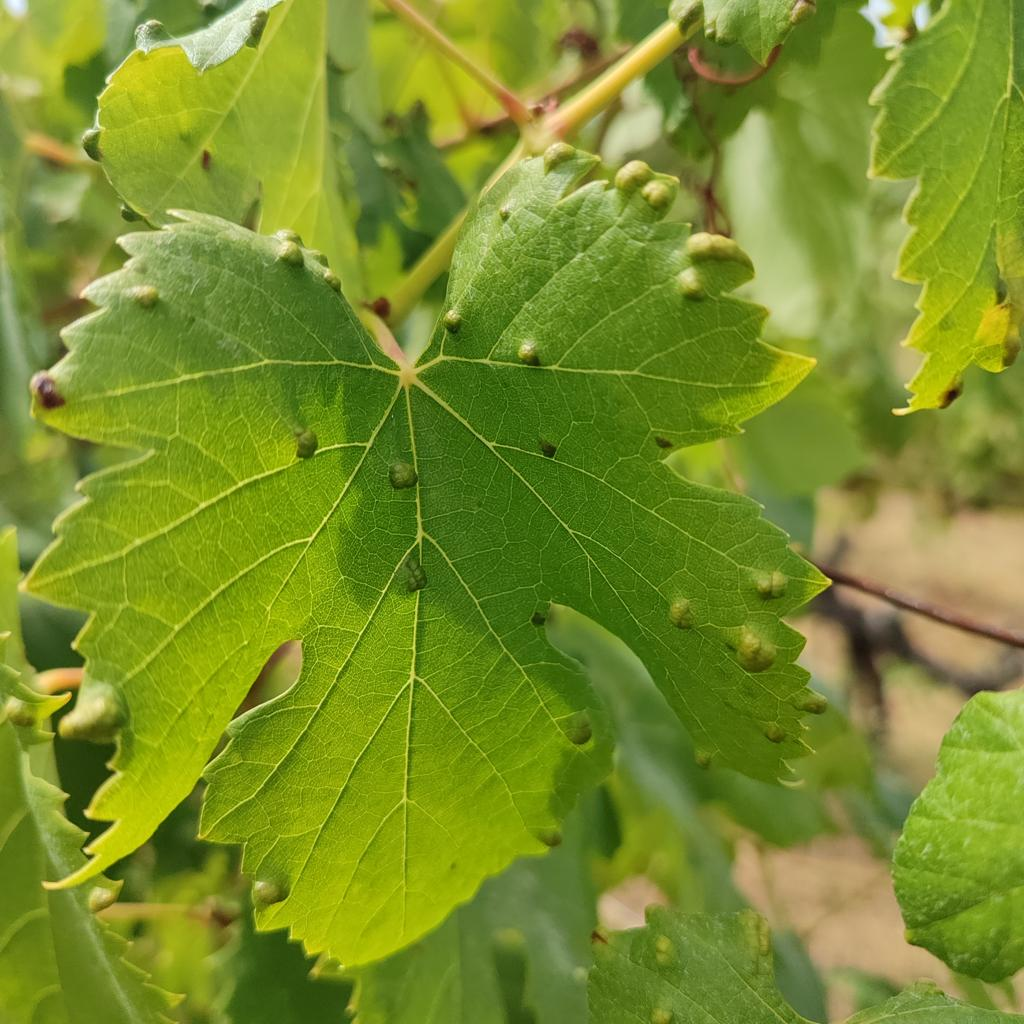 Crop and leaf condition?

grapevine, erineum mite
